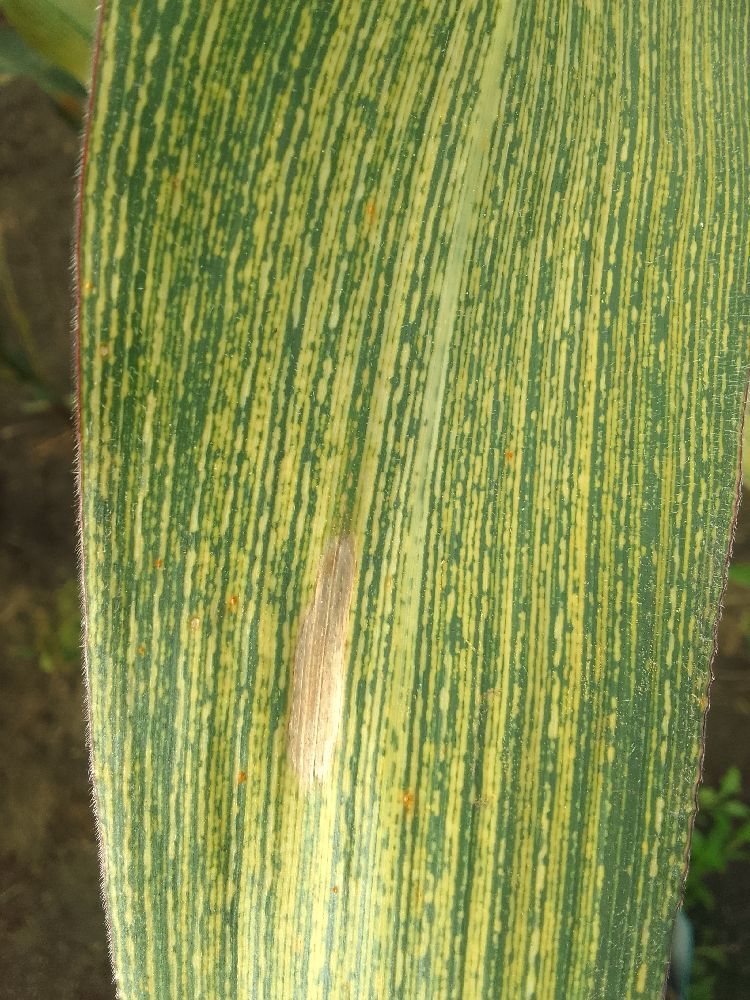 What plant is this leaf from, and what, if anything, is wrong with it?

maize, maize streak virus
